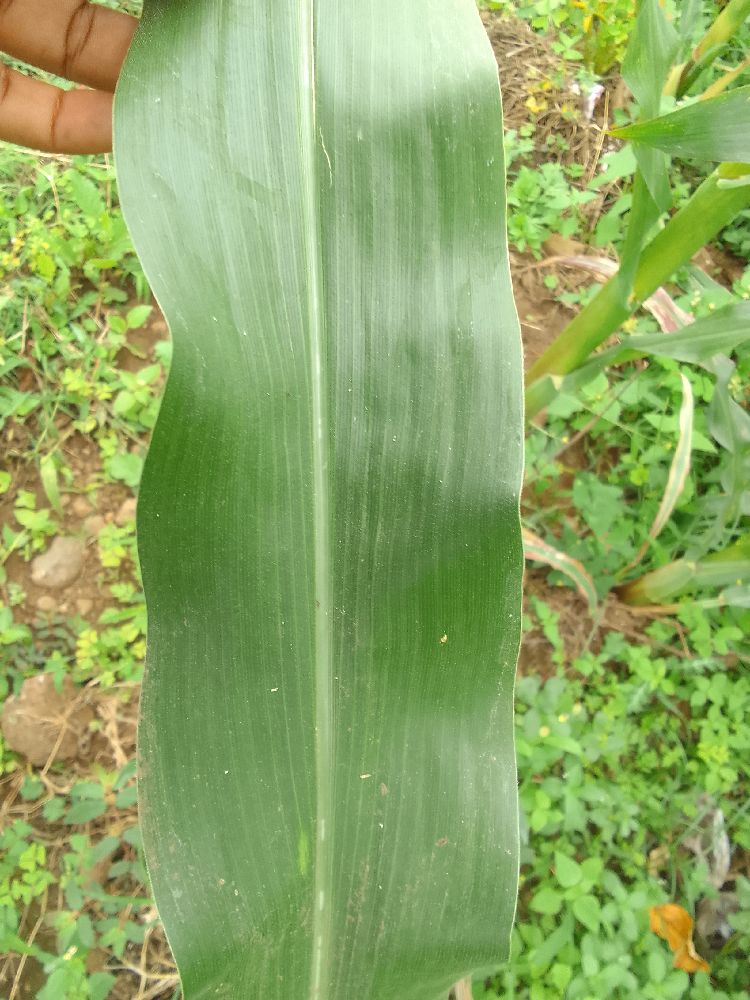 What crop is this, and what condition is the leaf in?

maize, healthy
